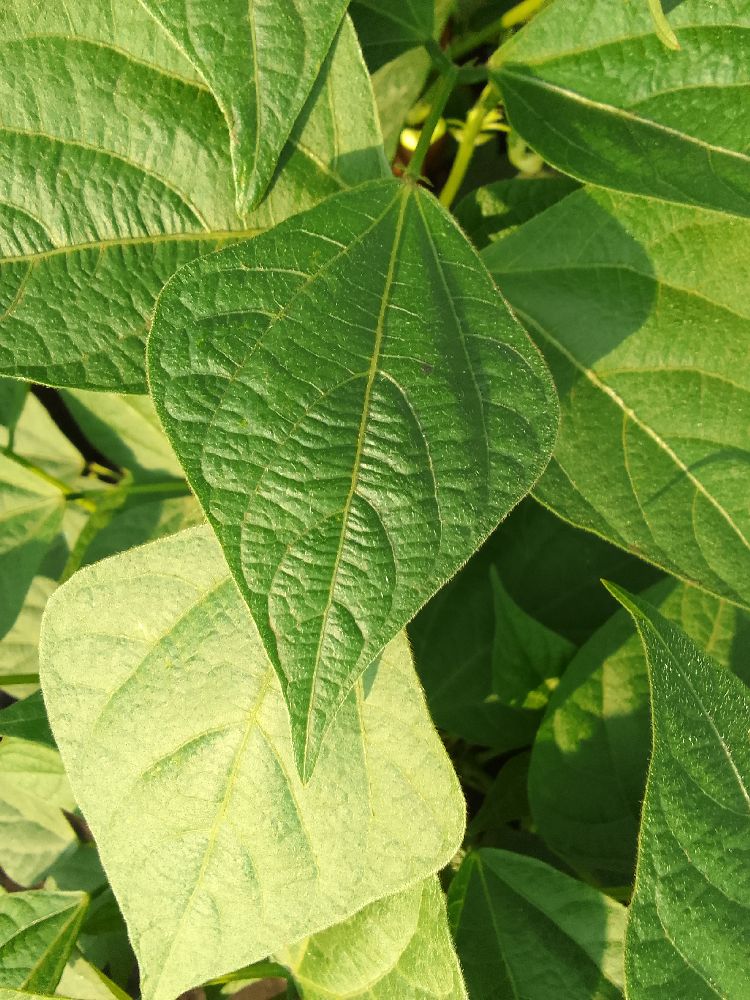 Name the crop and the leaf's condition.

common bean, healthy
